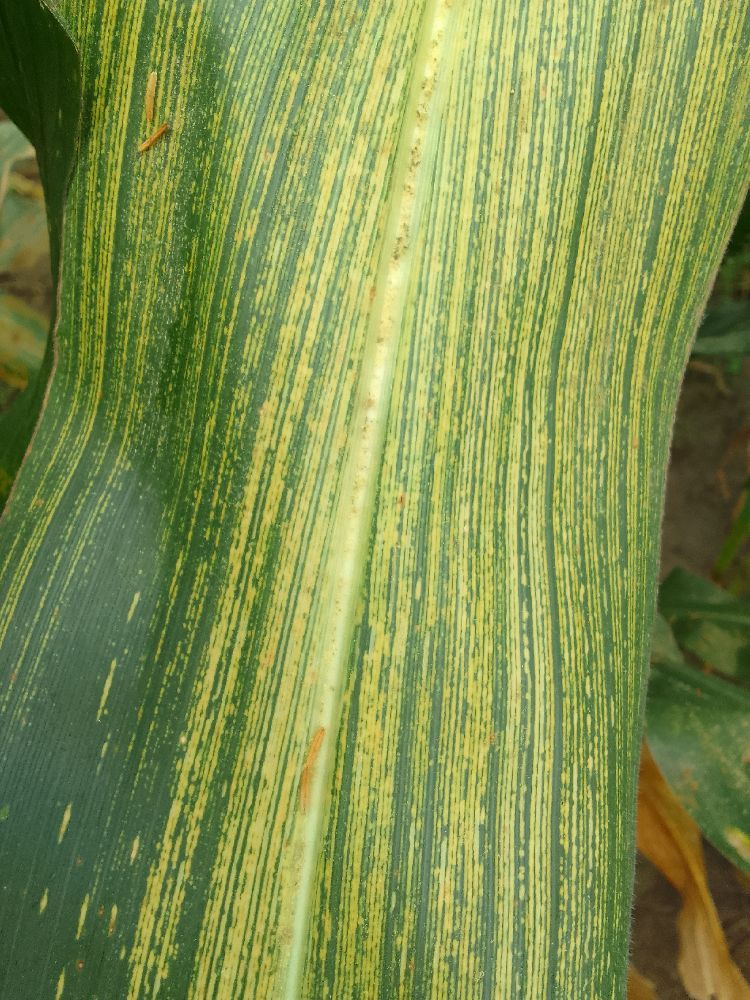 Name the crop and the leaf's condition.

maize, maize streak virus
